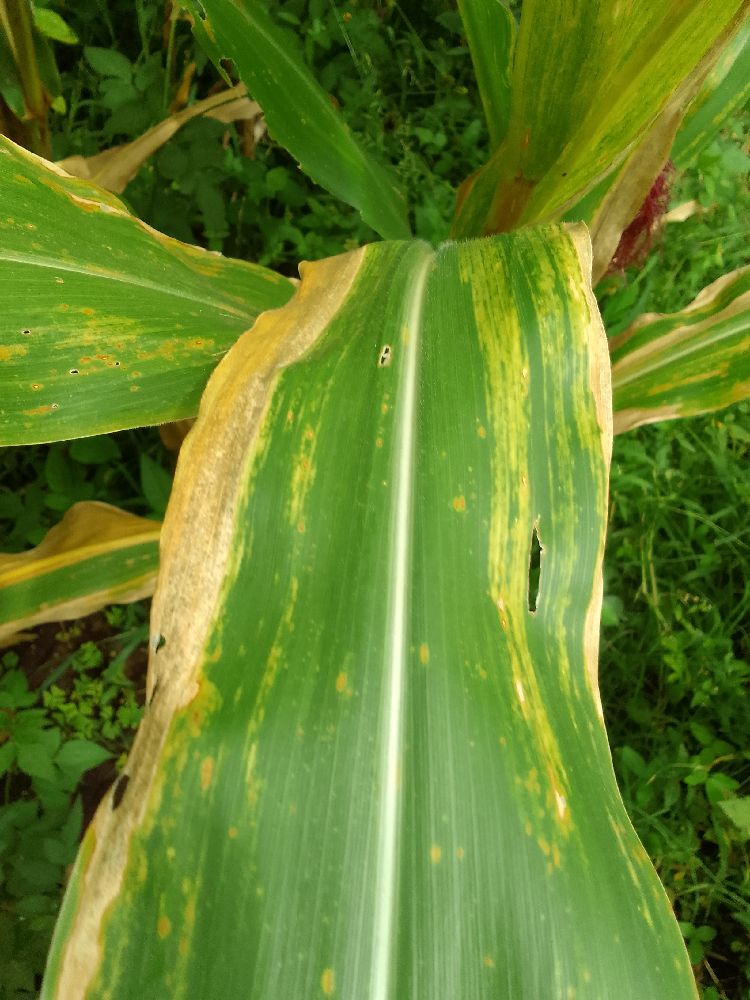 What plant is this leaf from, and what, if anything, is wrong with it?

maize, maize lethal necrosis
